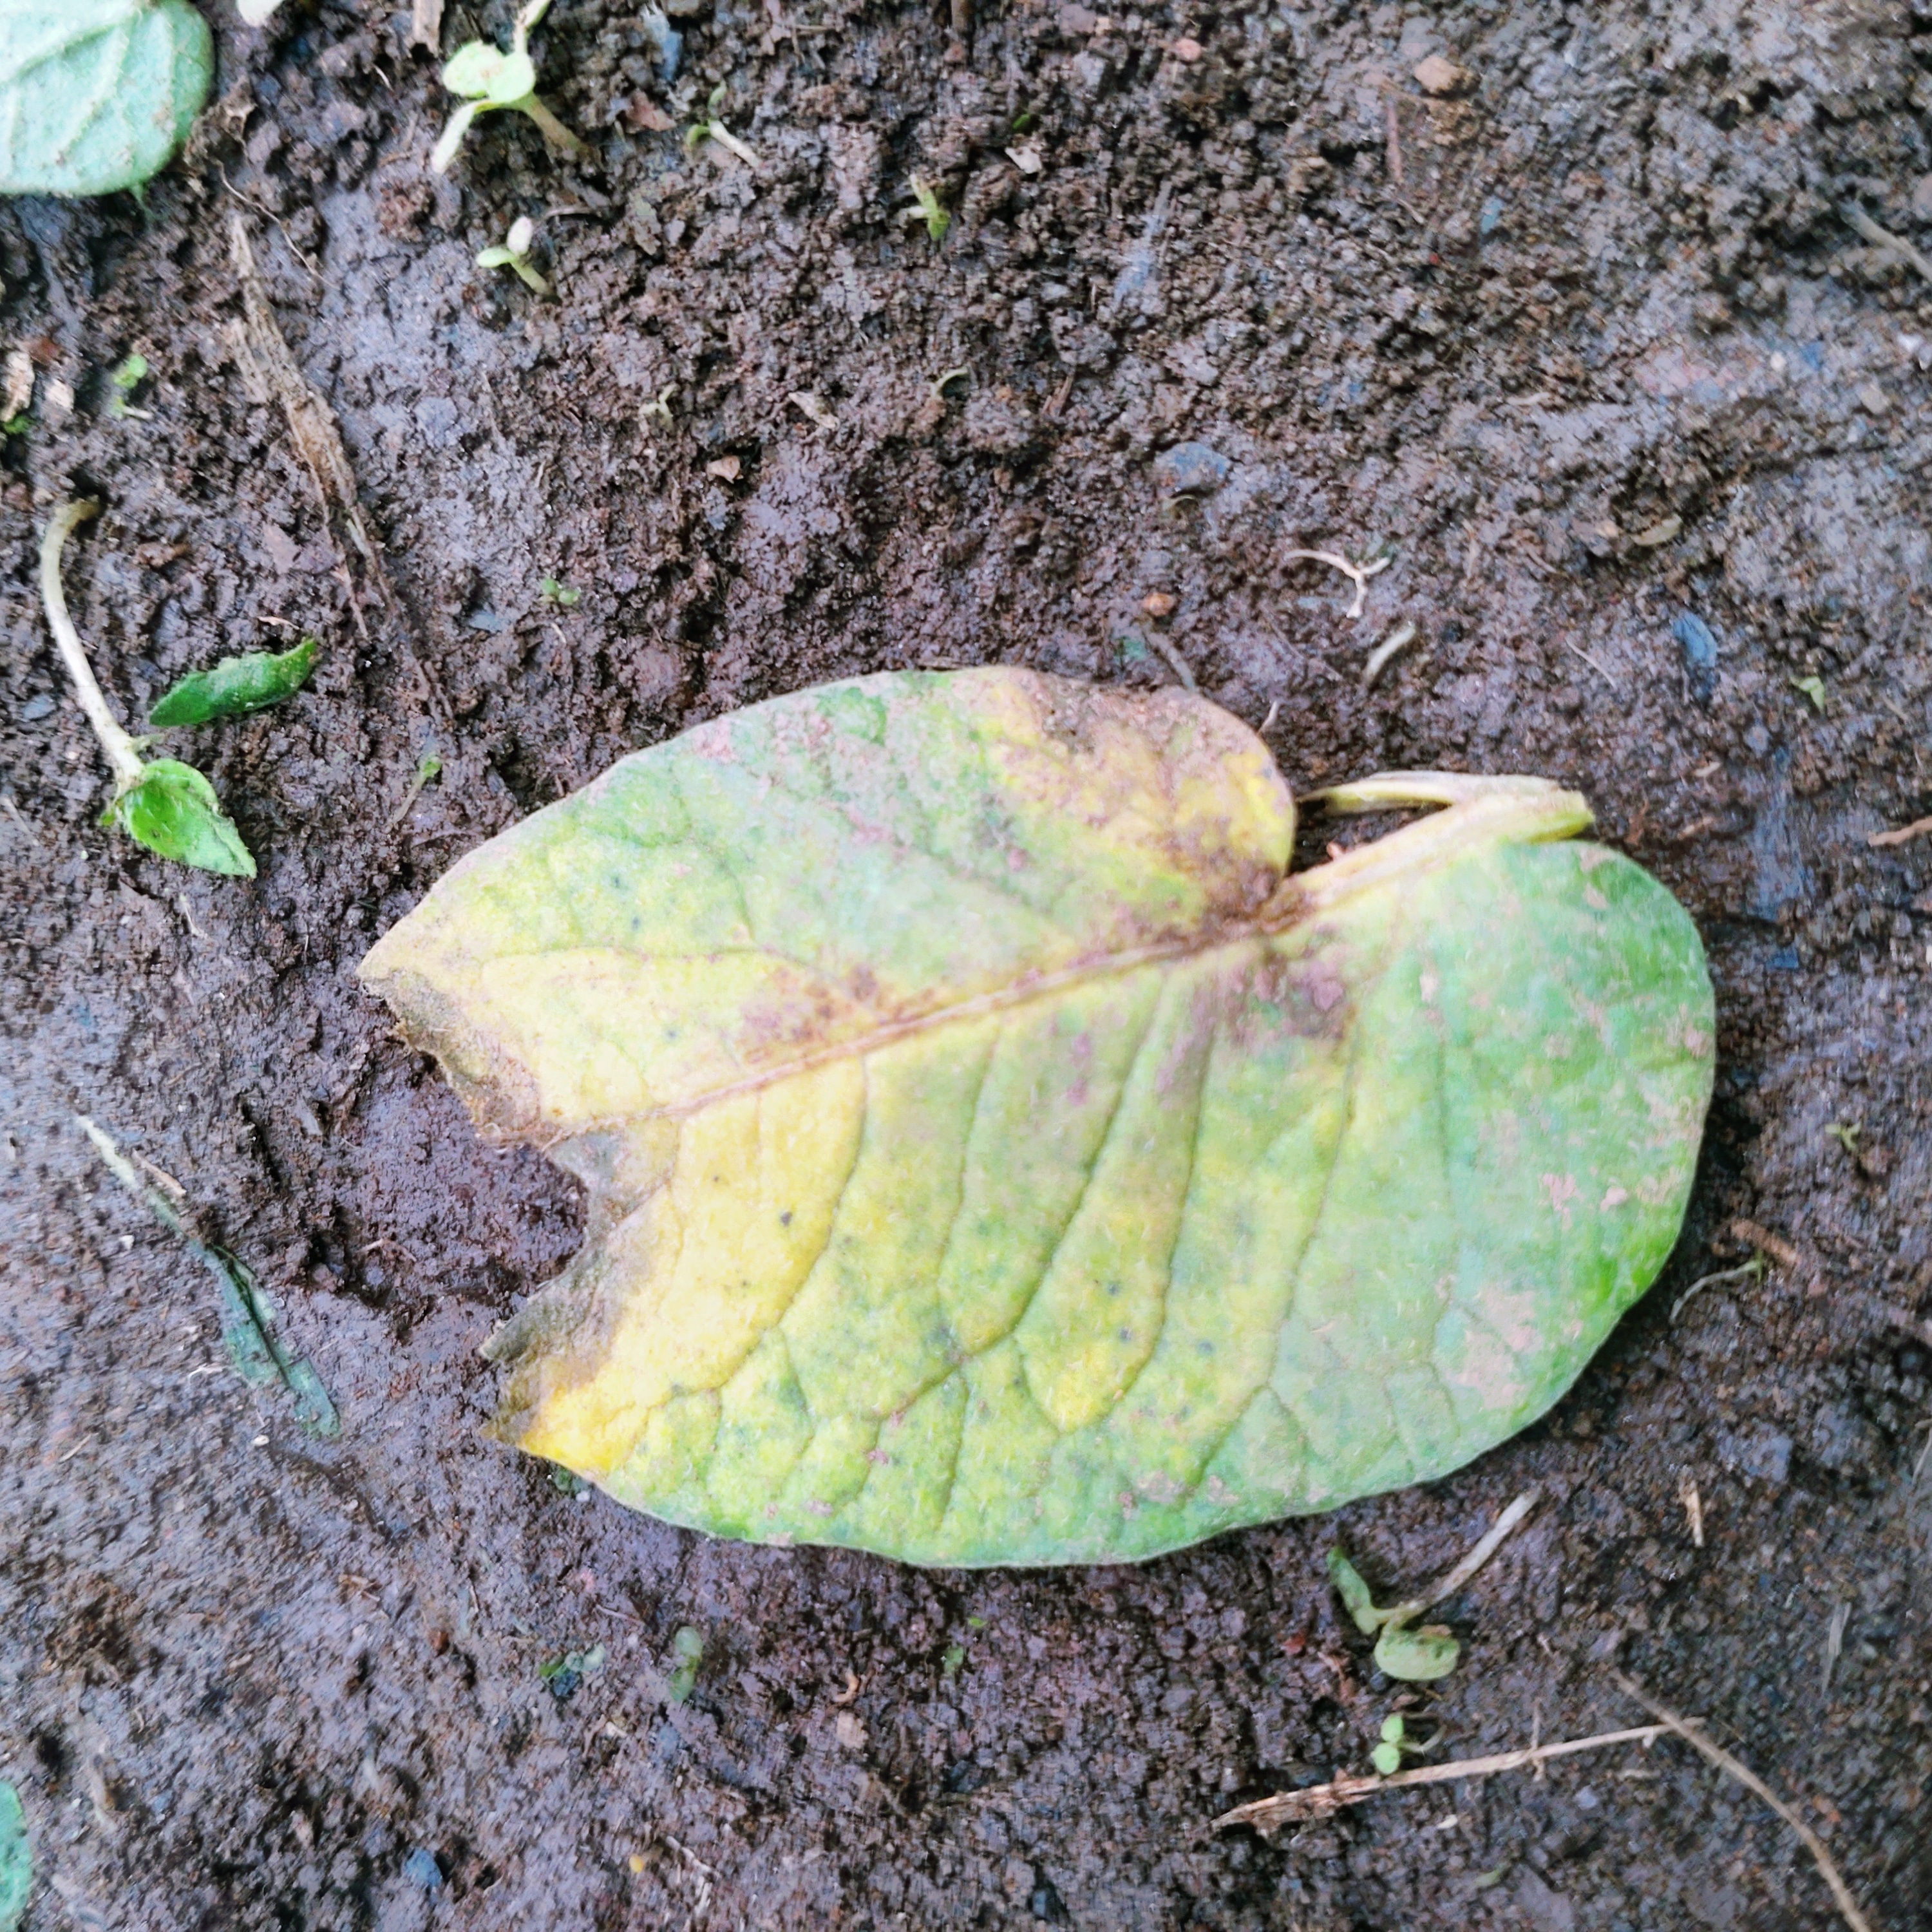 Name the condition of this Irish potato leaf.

late blight
